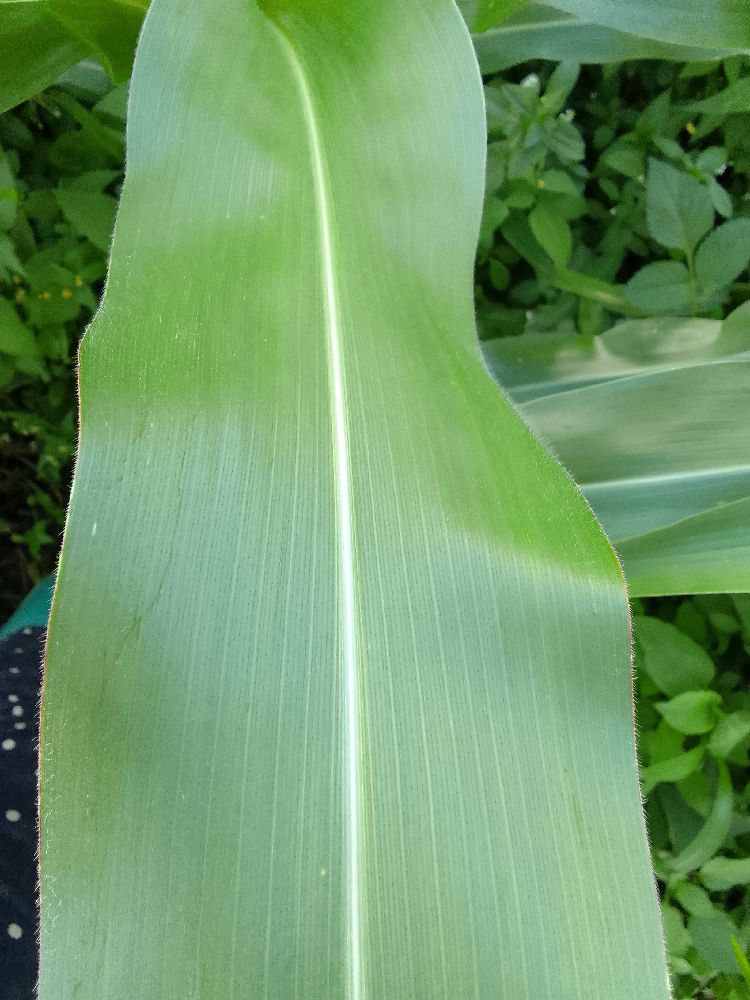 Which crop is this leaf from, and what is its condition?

maize, healthy
